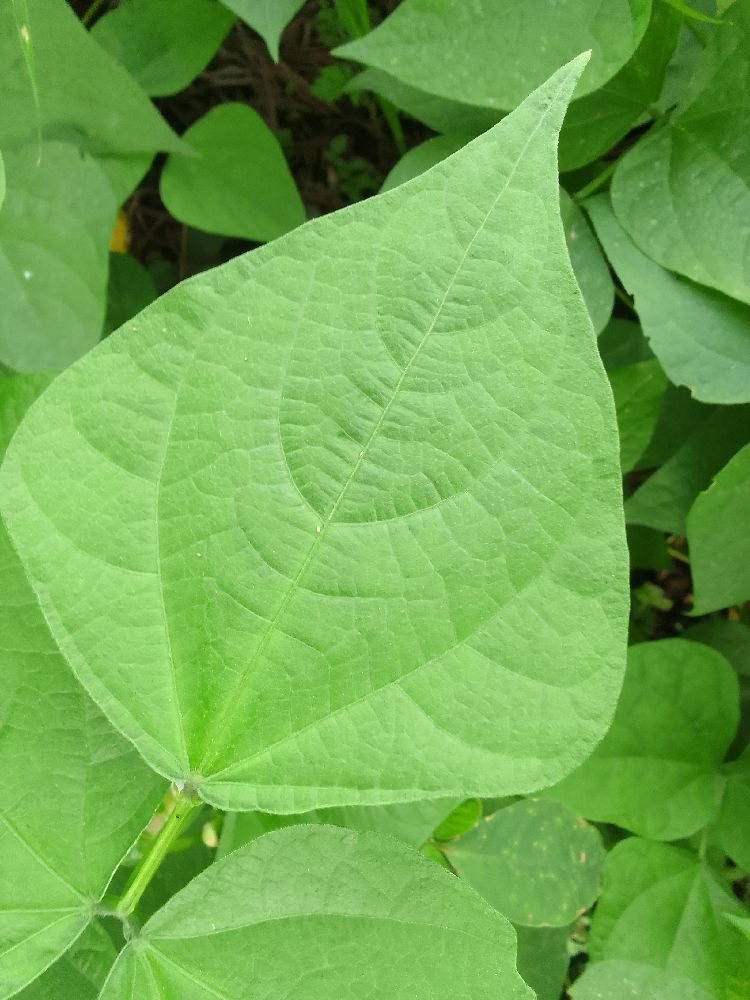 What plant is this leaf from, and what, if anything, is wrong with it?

common bean, healthy
